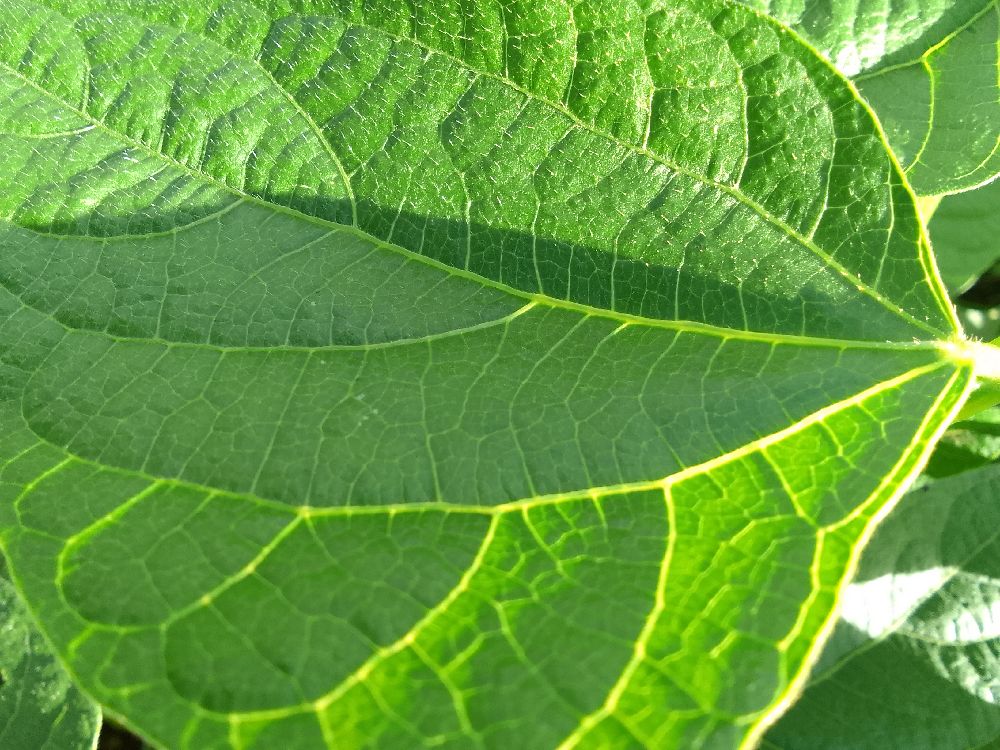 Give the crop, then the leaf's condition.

common bean, healthy
